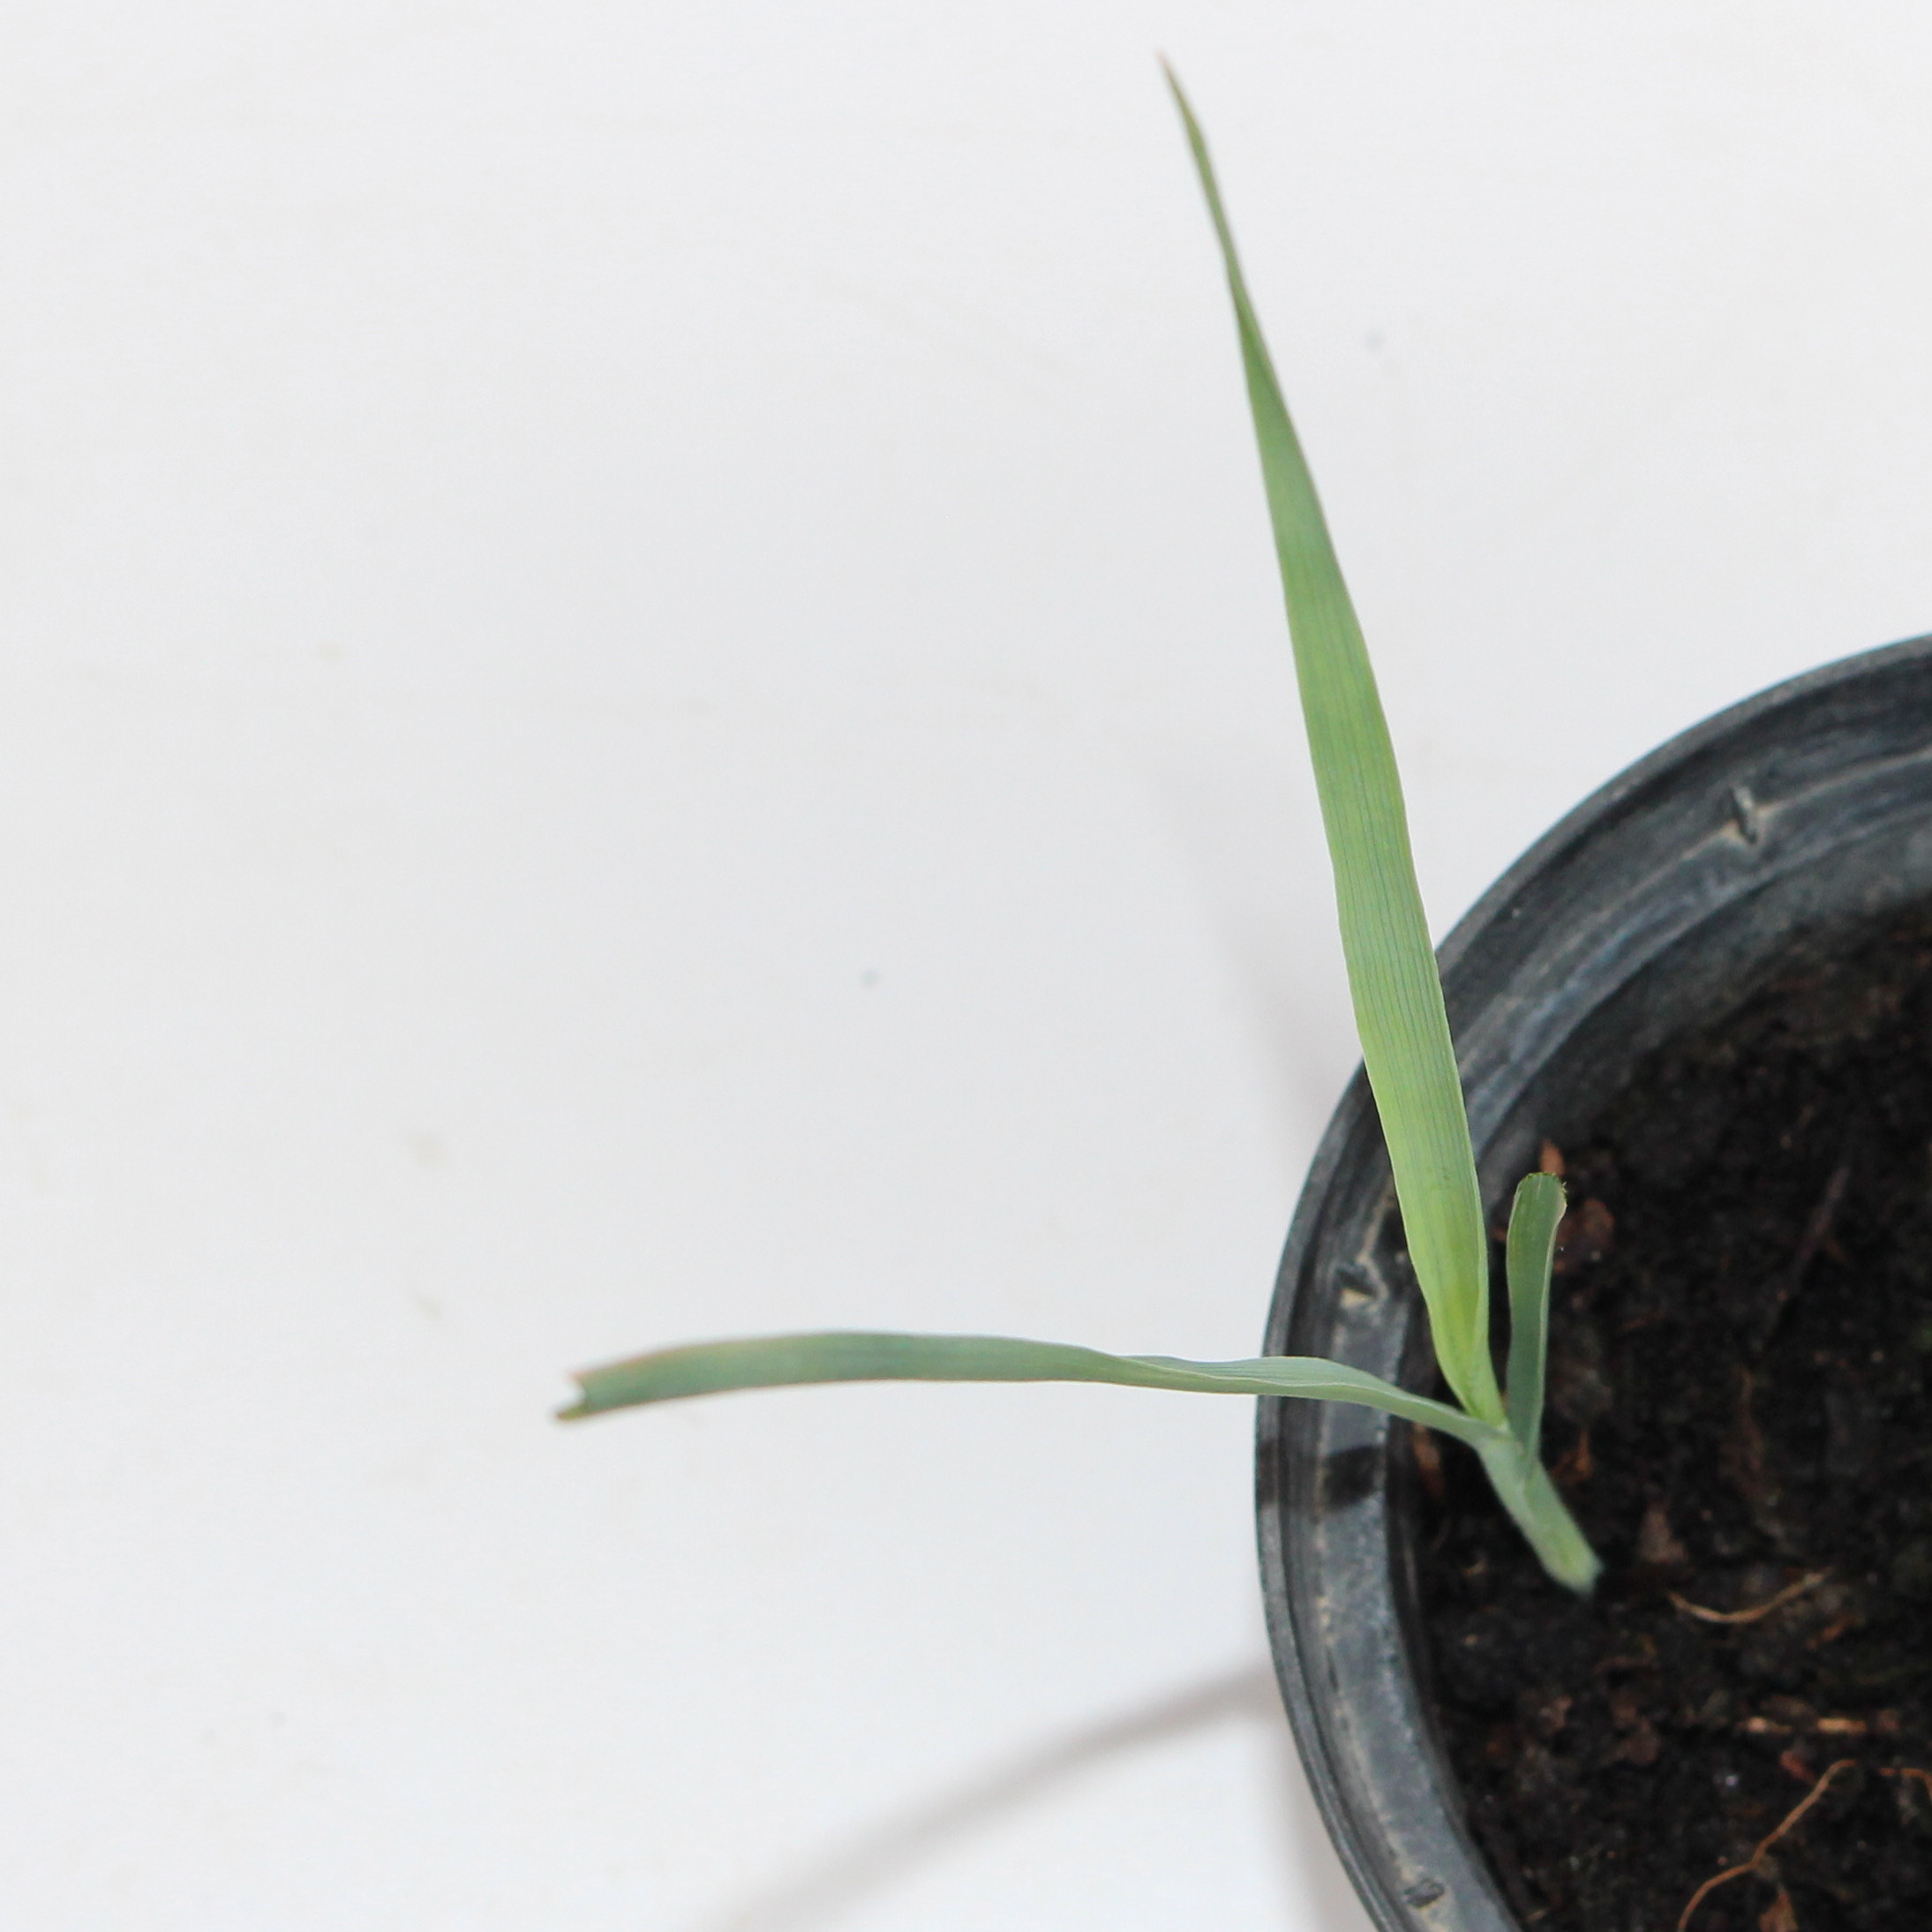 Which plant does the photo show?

Avena sterilis
